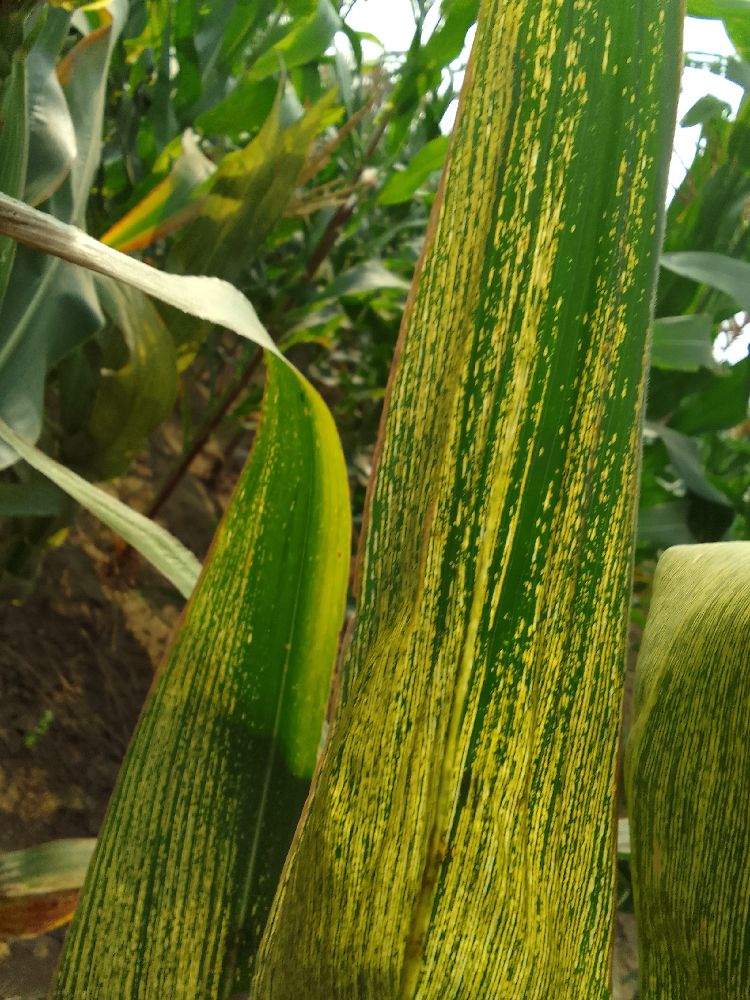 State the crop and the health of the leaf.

maize, maize streak virus
